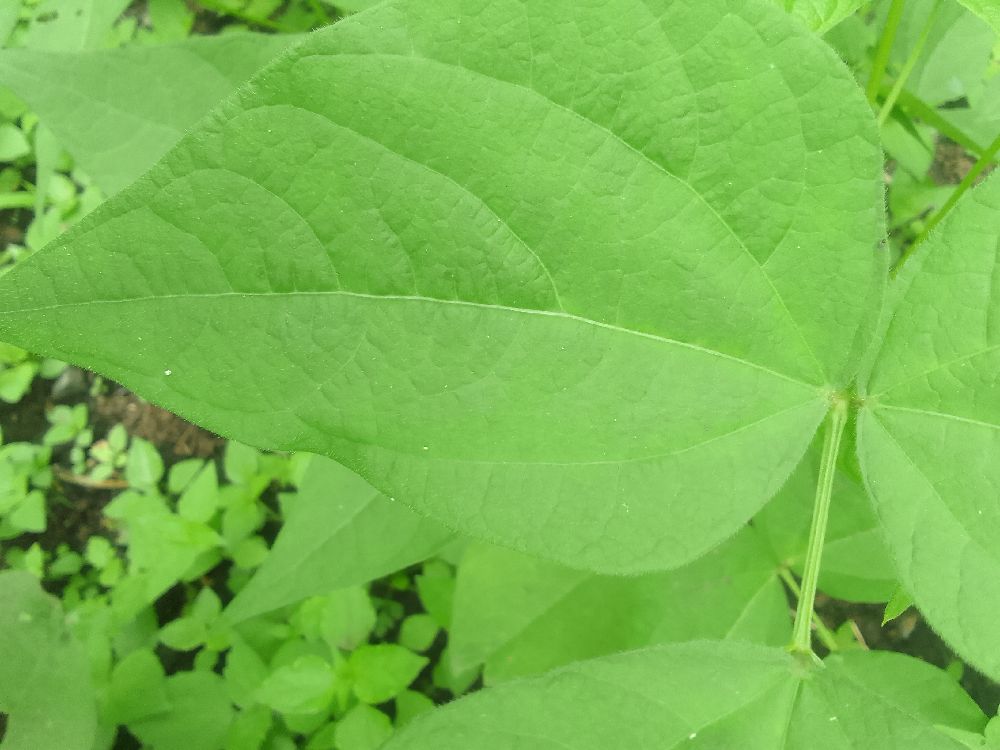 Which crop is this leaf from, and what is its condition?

common bean, healthy
